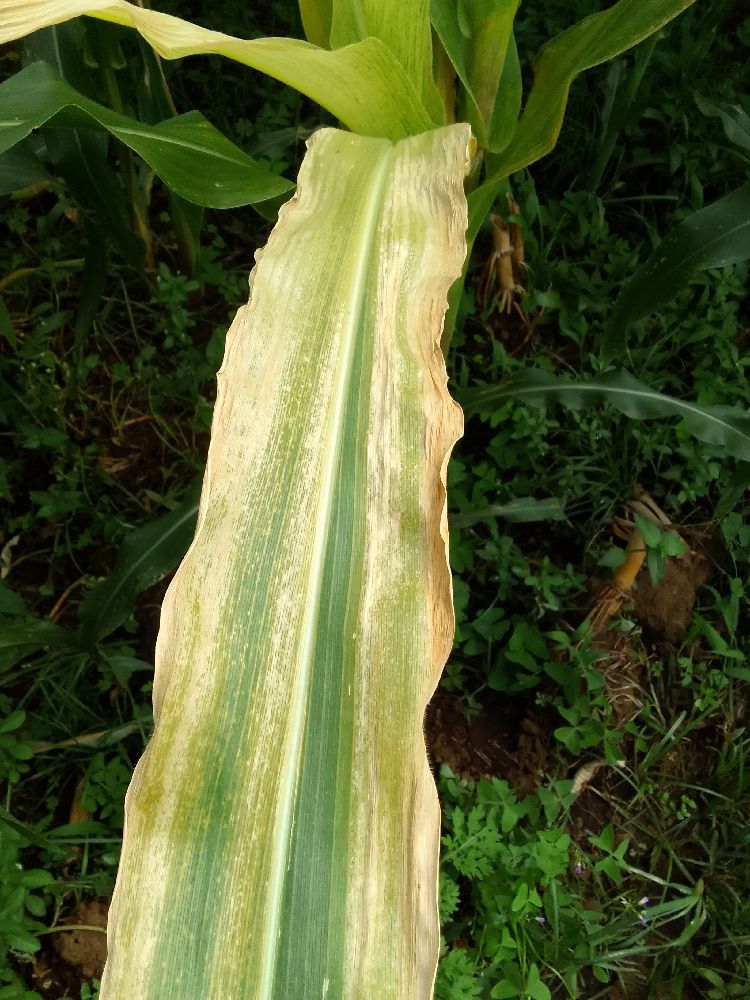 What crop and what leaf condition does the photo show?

maize, maize lethal necrosis
